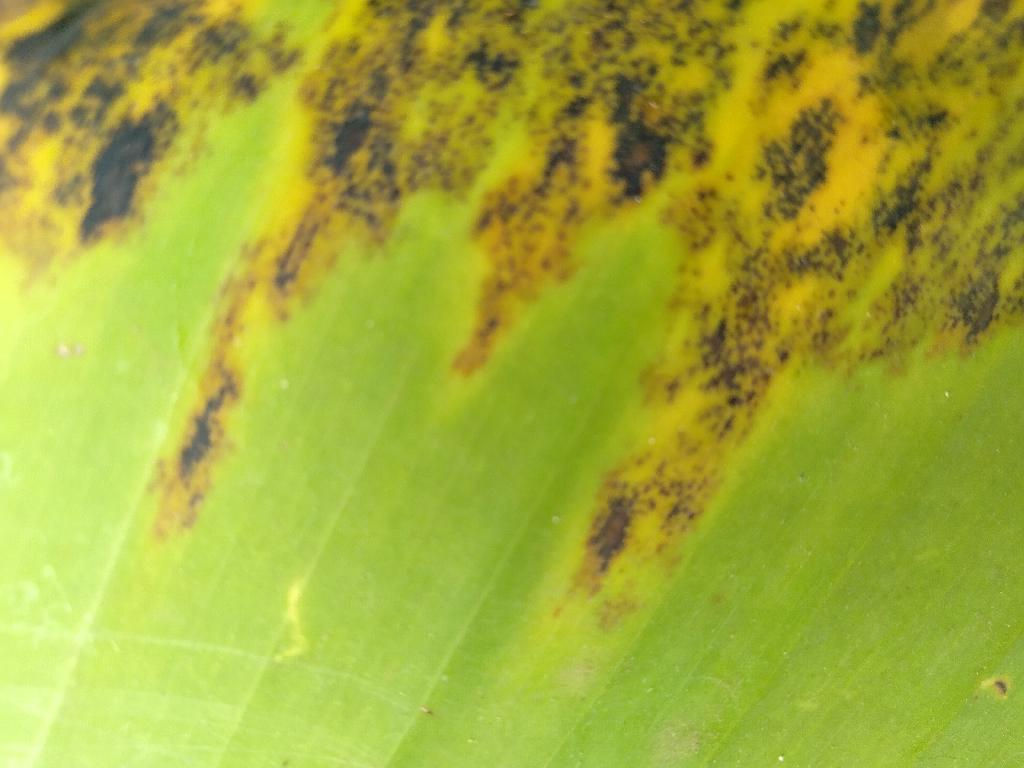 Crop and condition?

banana, black sigatoka
